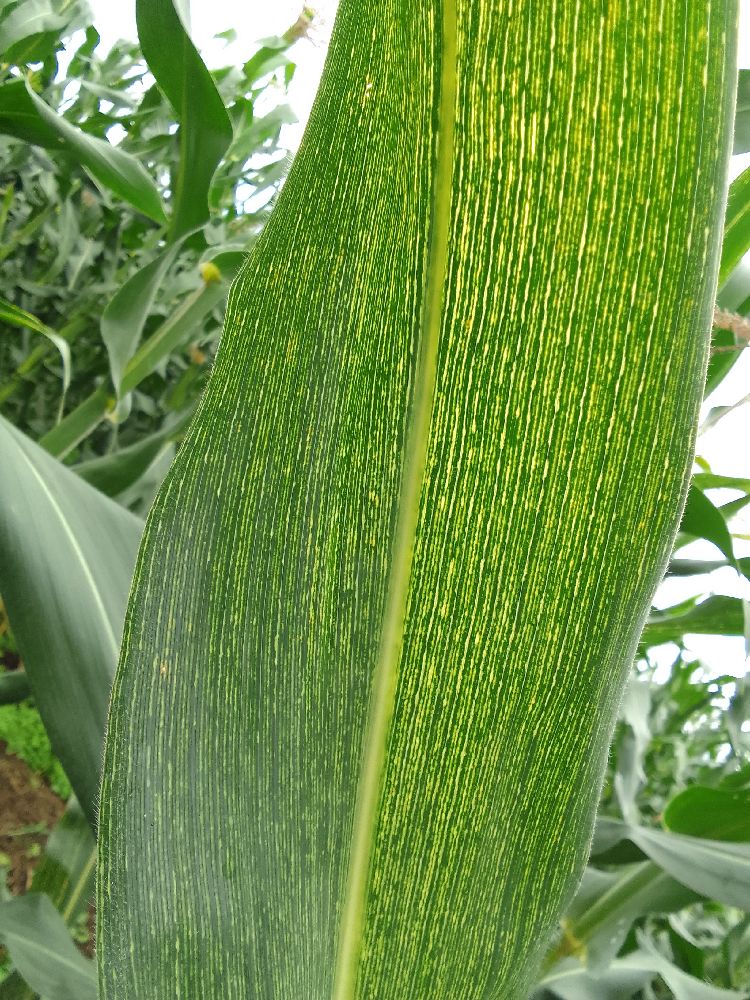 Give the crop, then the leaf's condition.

maize, maize streak virus
